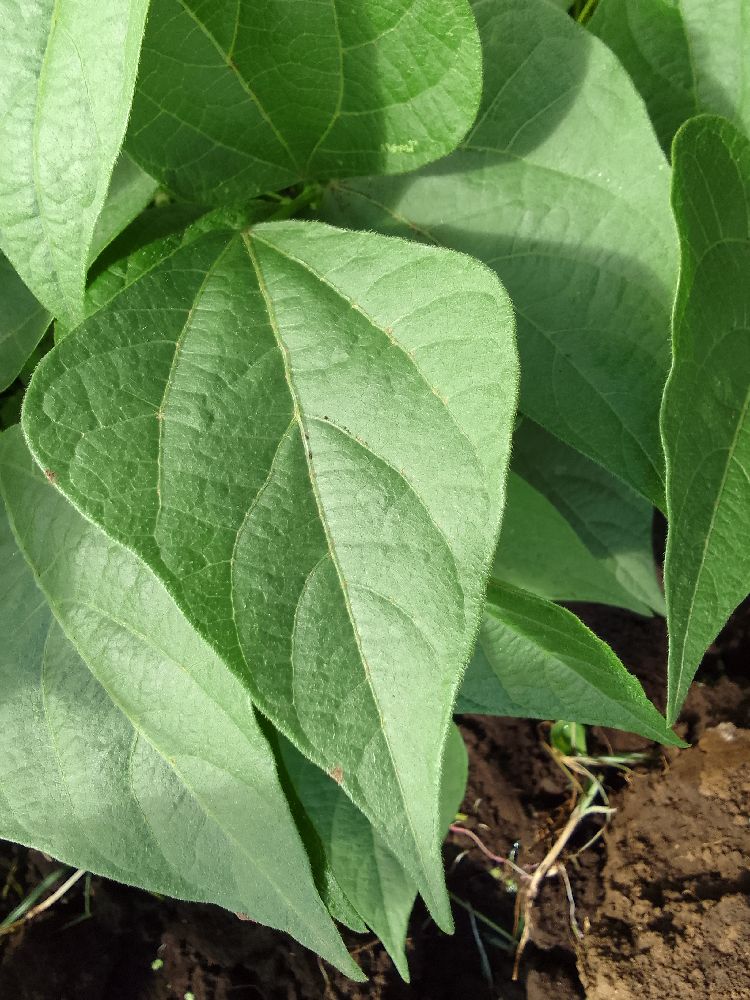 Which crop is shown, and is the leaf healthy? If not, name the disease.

common bean, healthy
